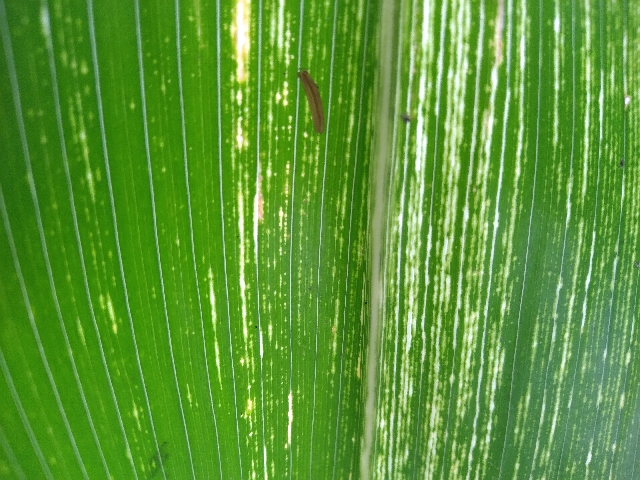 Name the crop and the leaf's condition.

maize, maize streak virus
